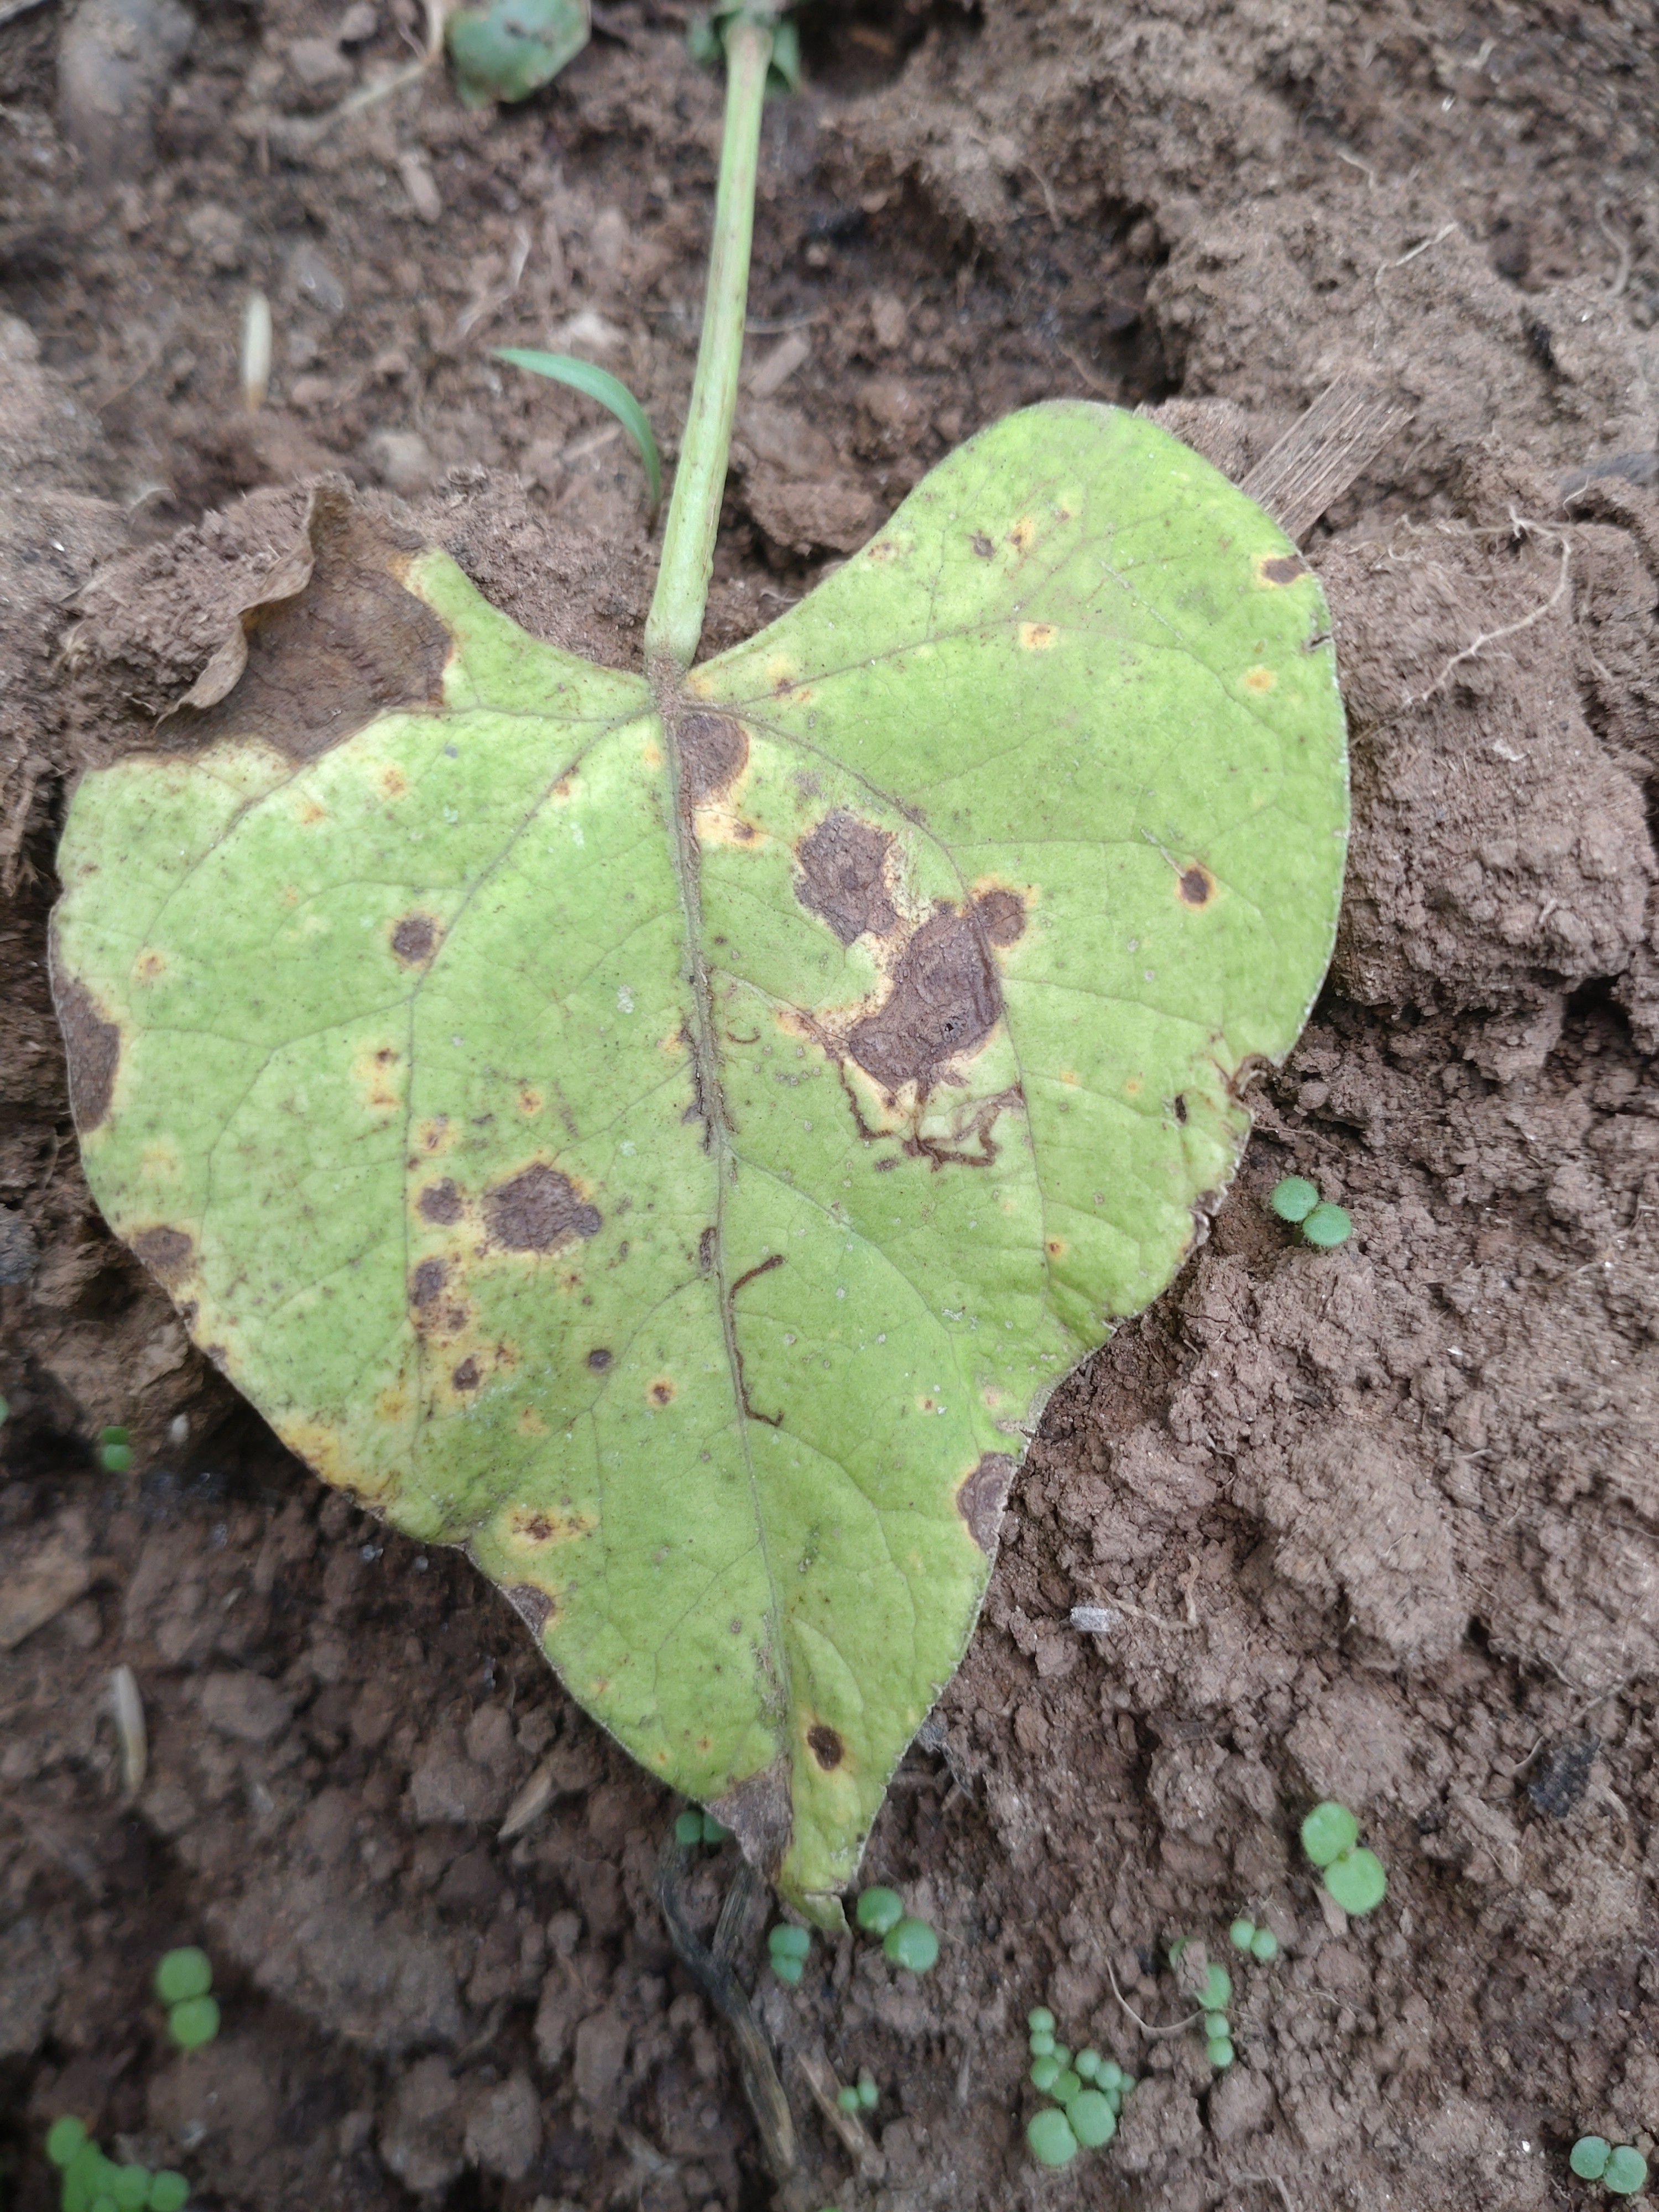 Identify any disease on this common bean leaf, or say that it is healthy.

rust
